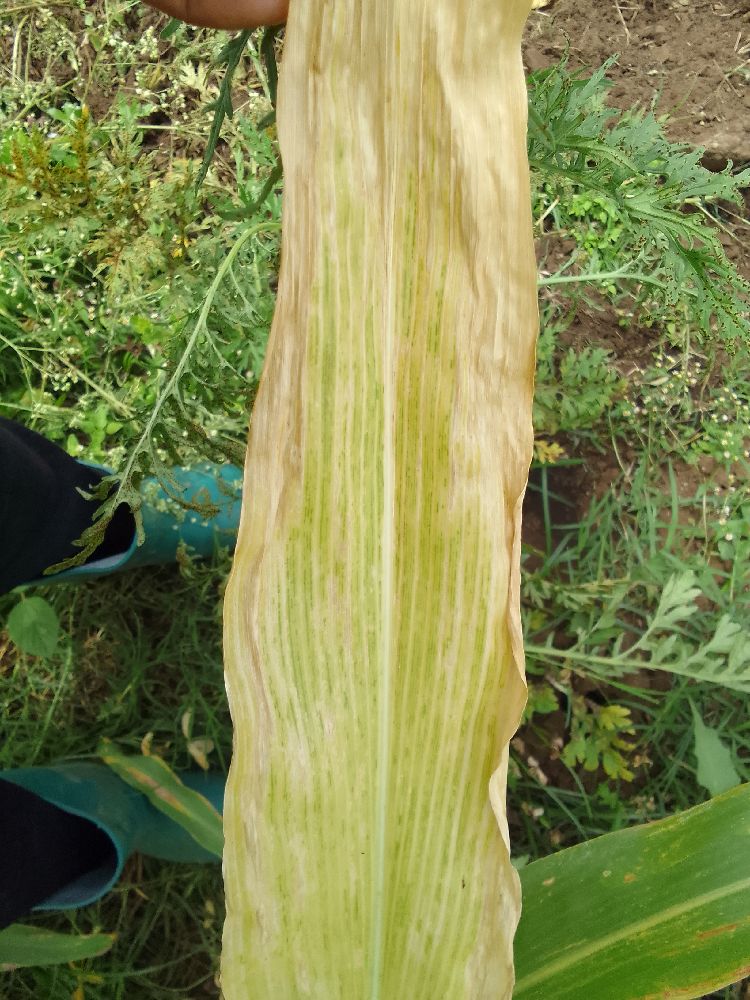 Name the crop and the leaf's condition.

maize, maize lethal necrosis
